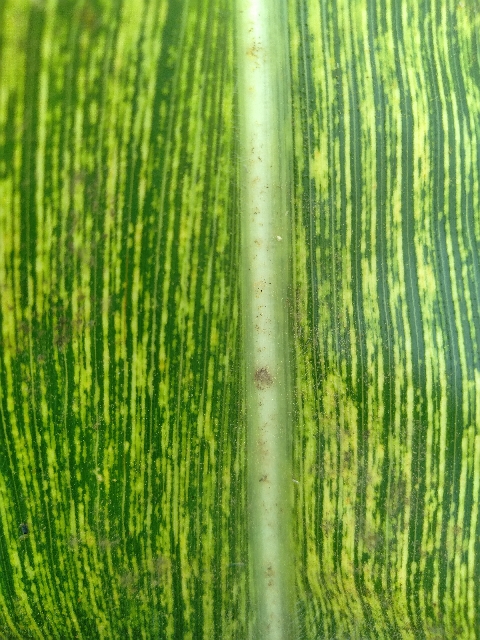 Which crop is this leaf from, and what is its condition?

maize, maize streak virus
